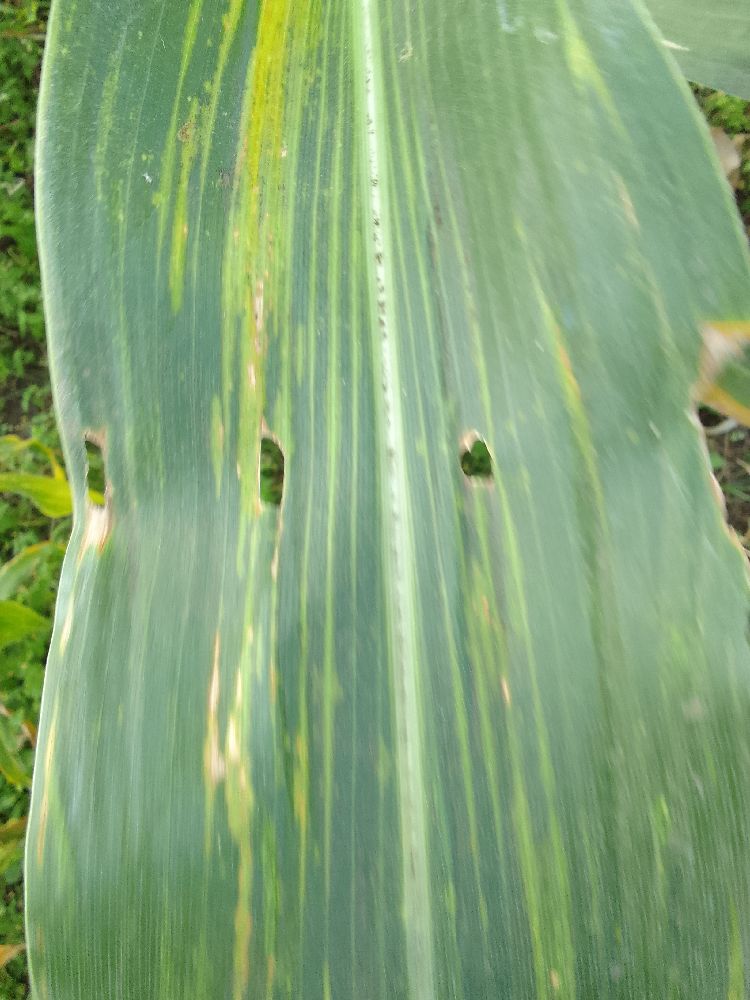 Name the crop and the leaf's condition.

maize, maize lethal necrosis
